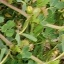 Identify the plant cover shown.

unstructured weed
